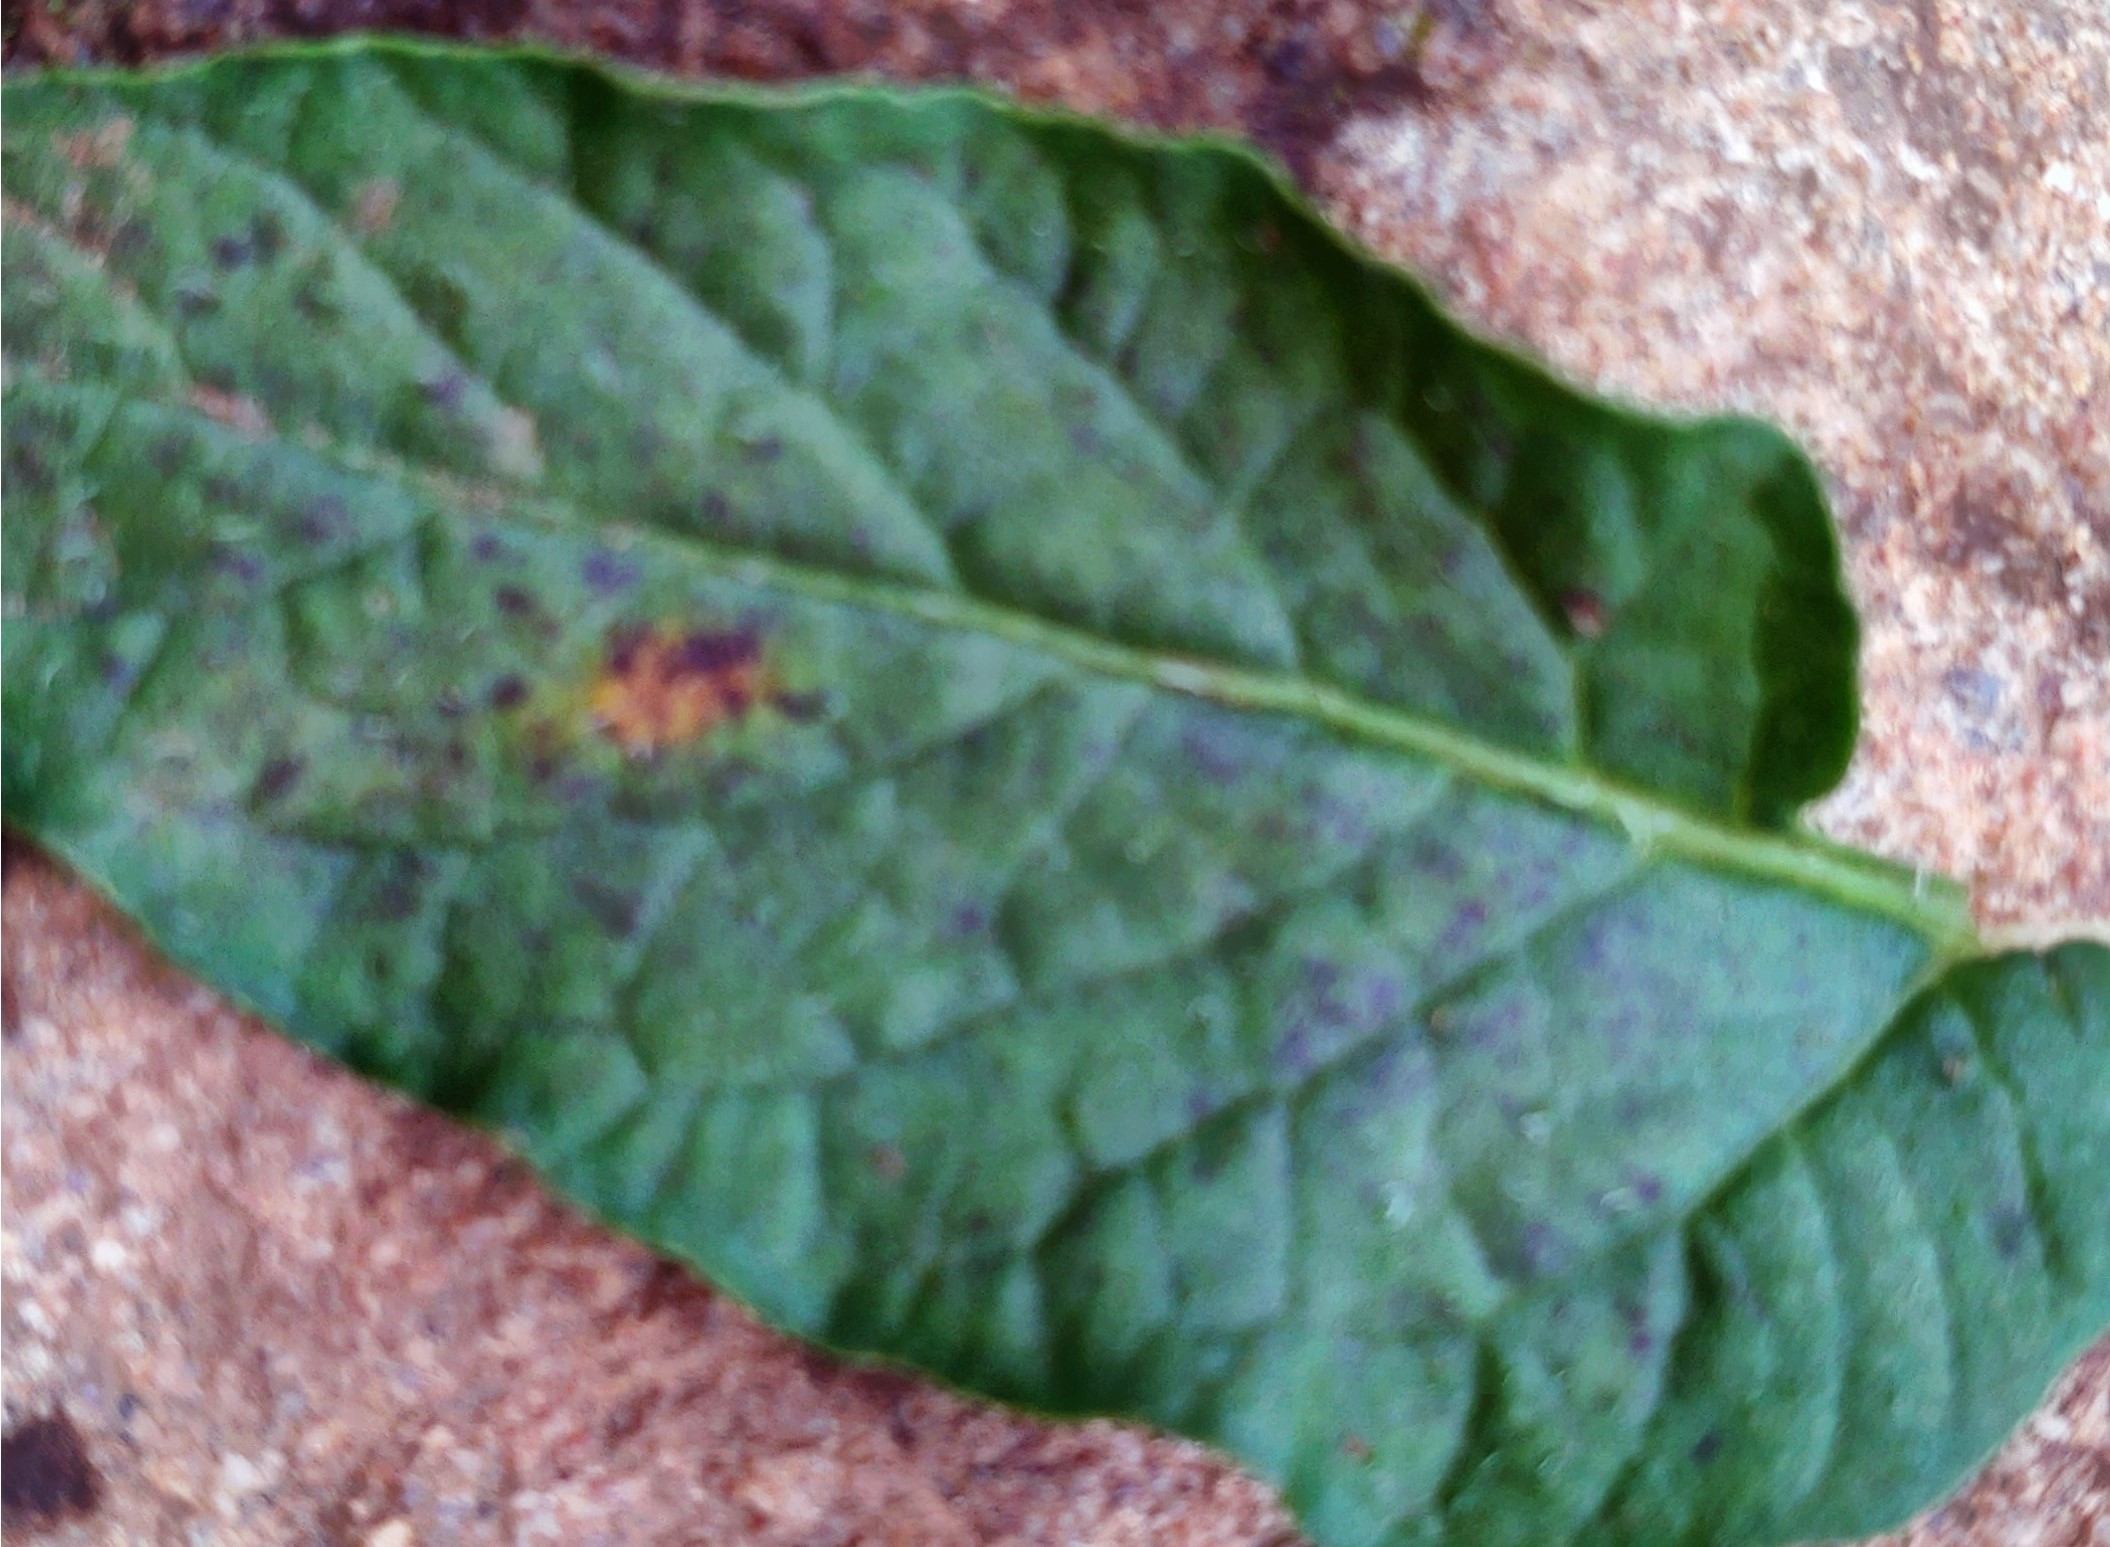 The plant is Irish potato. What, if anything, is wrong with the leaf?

late blight
